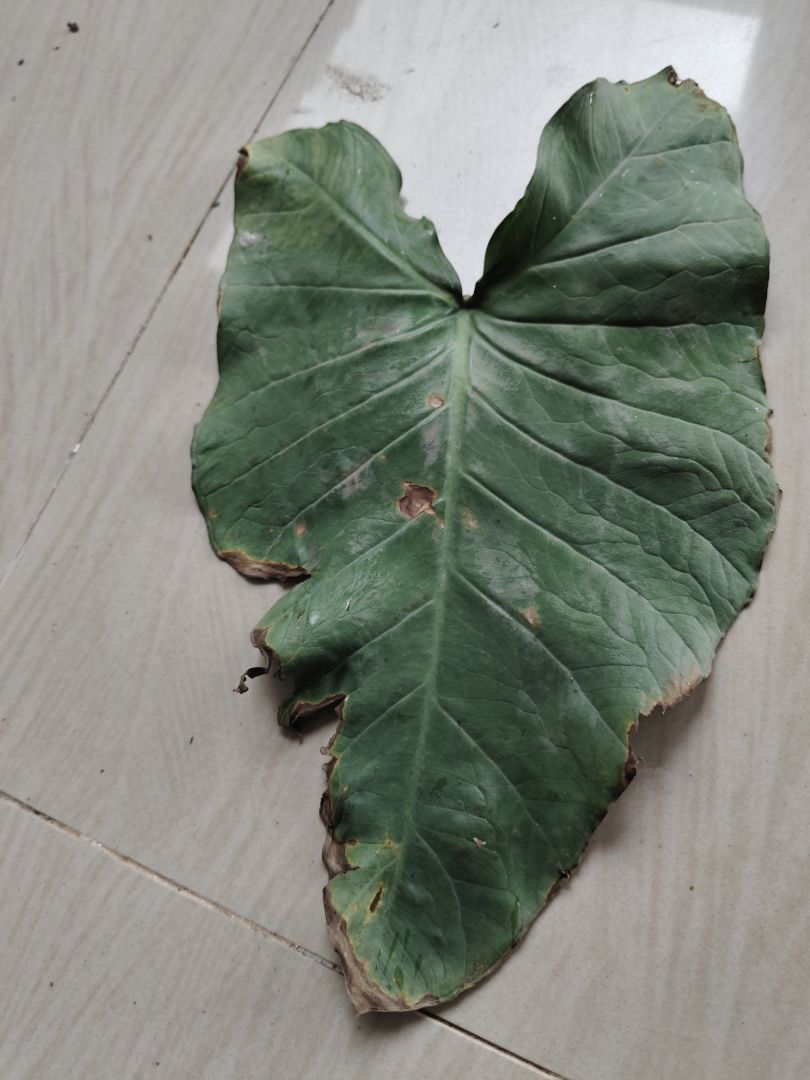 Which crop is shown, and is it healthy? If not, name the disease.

taro, leaf blight
